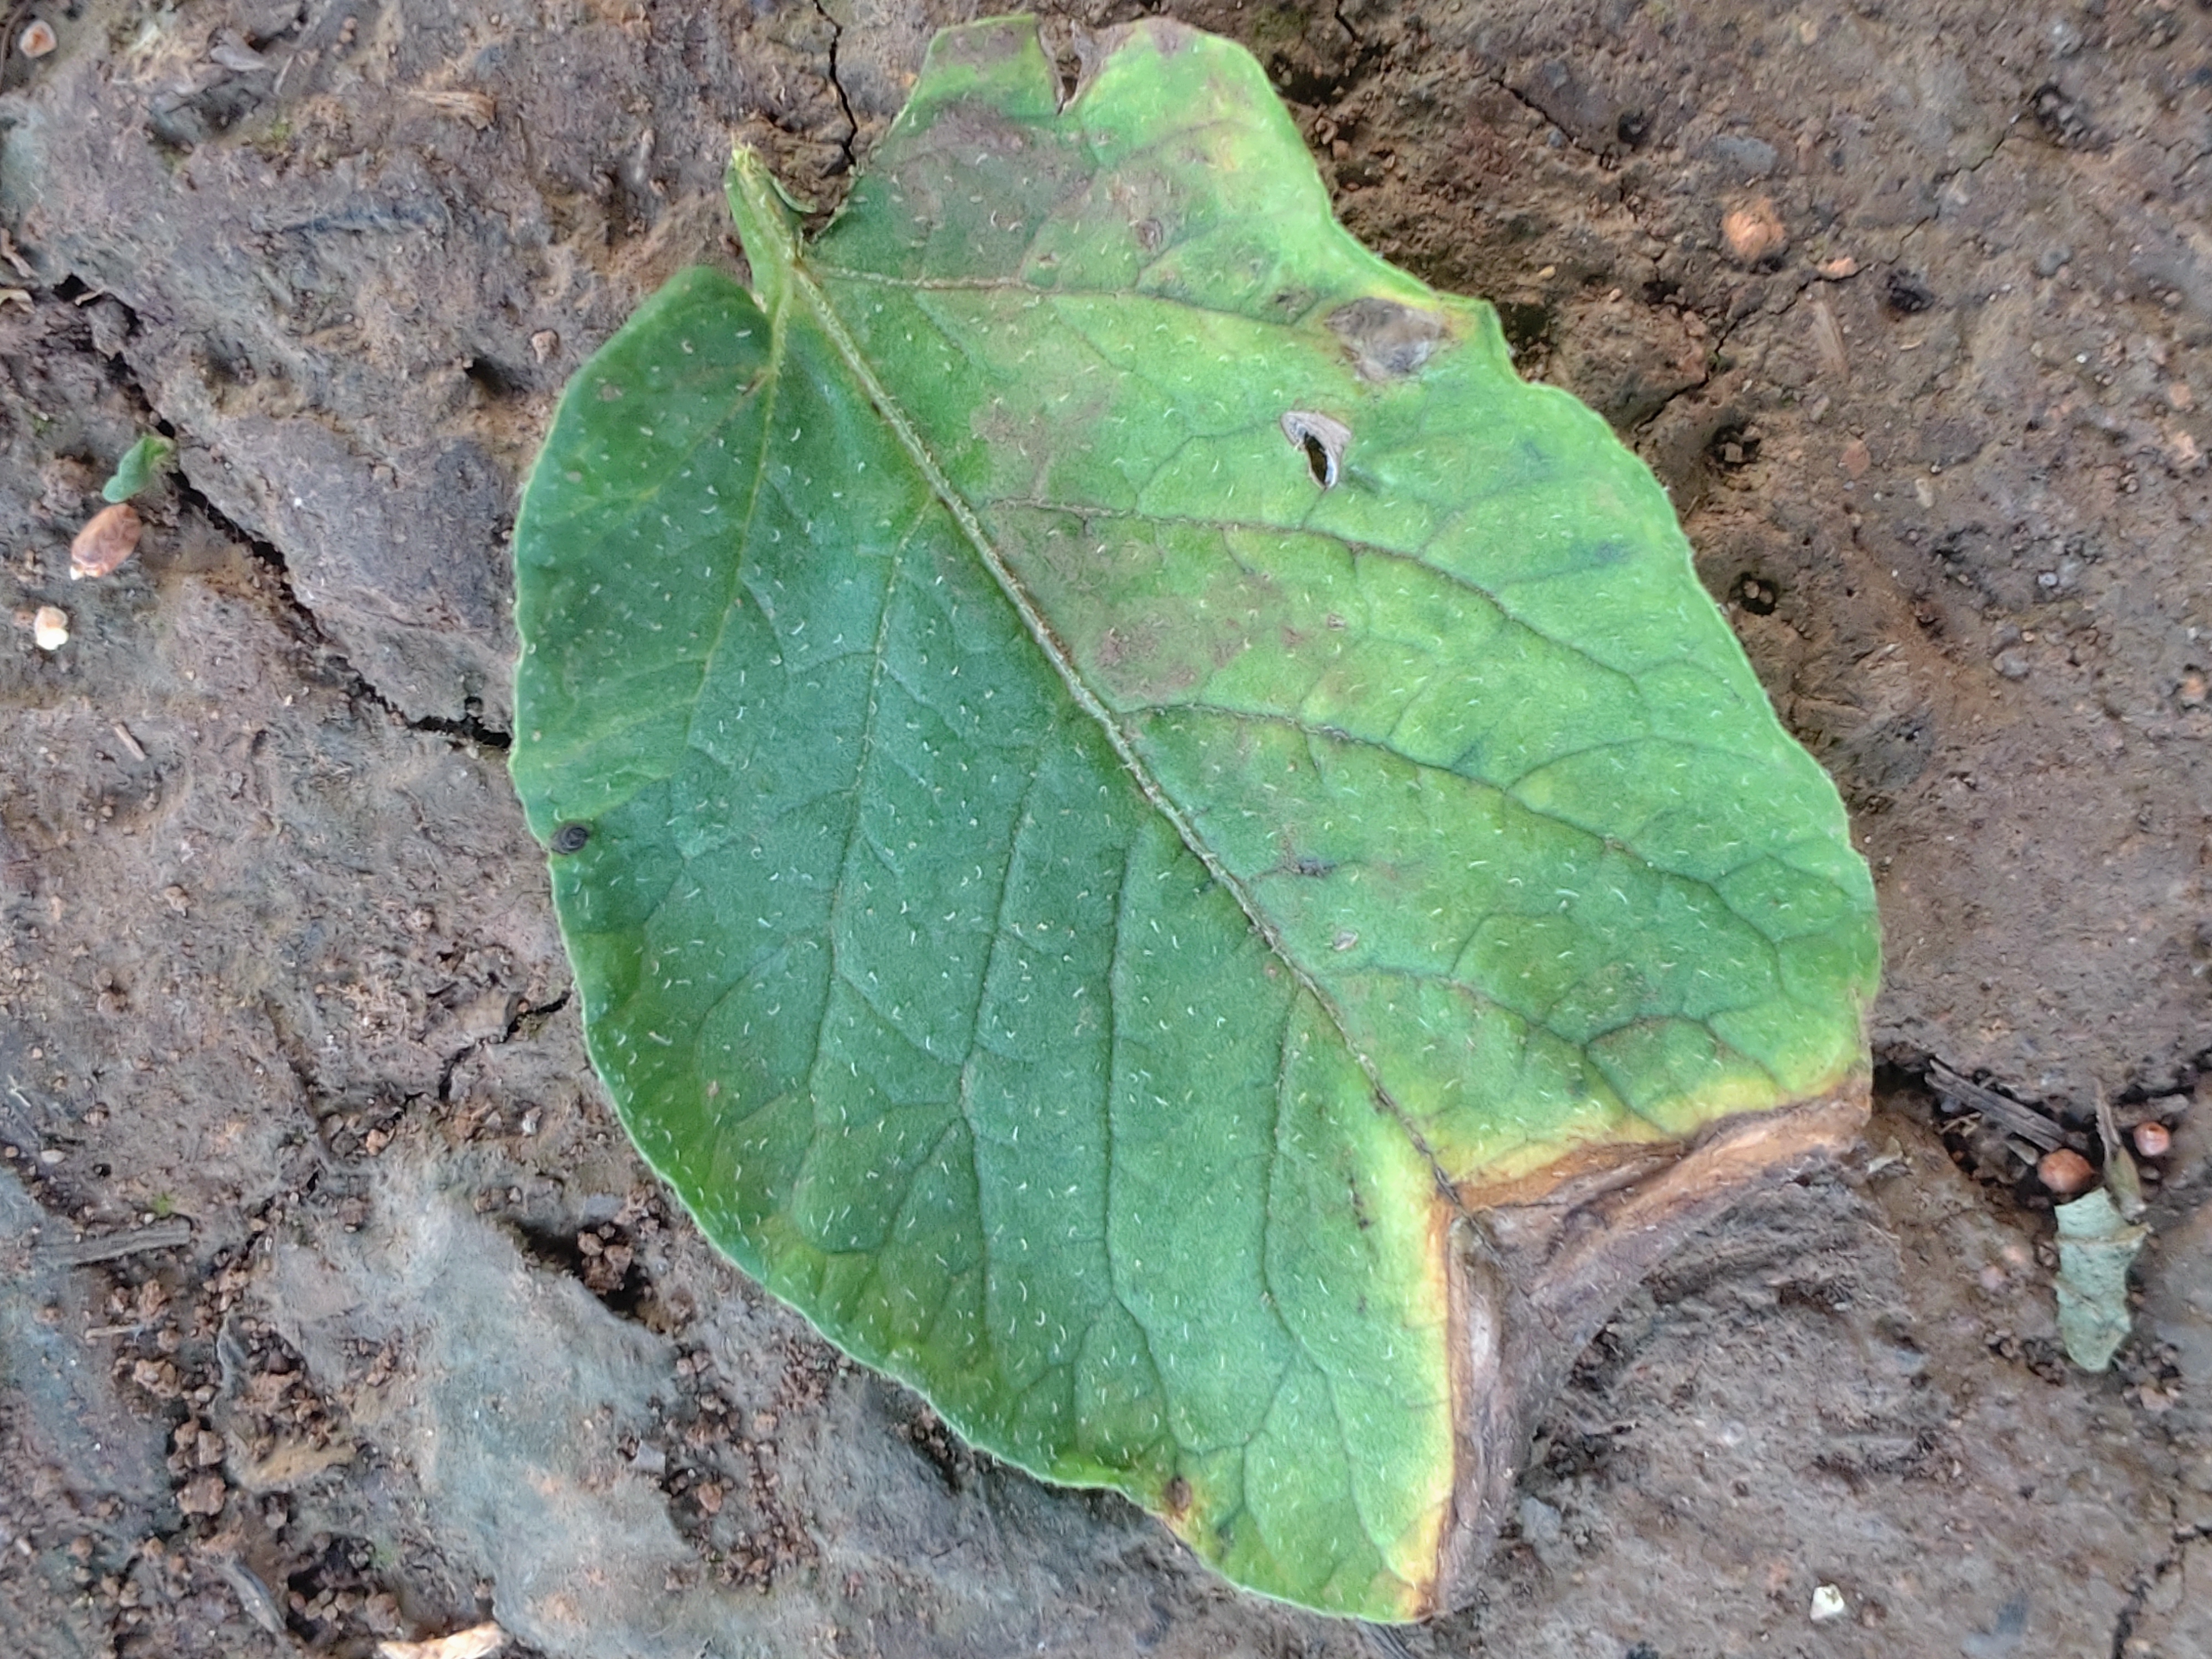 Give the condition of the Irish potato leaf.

early blight
